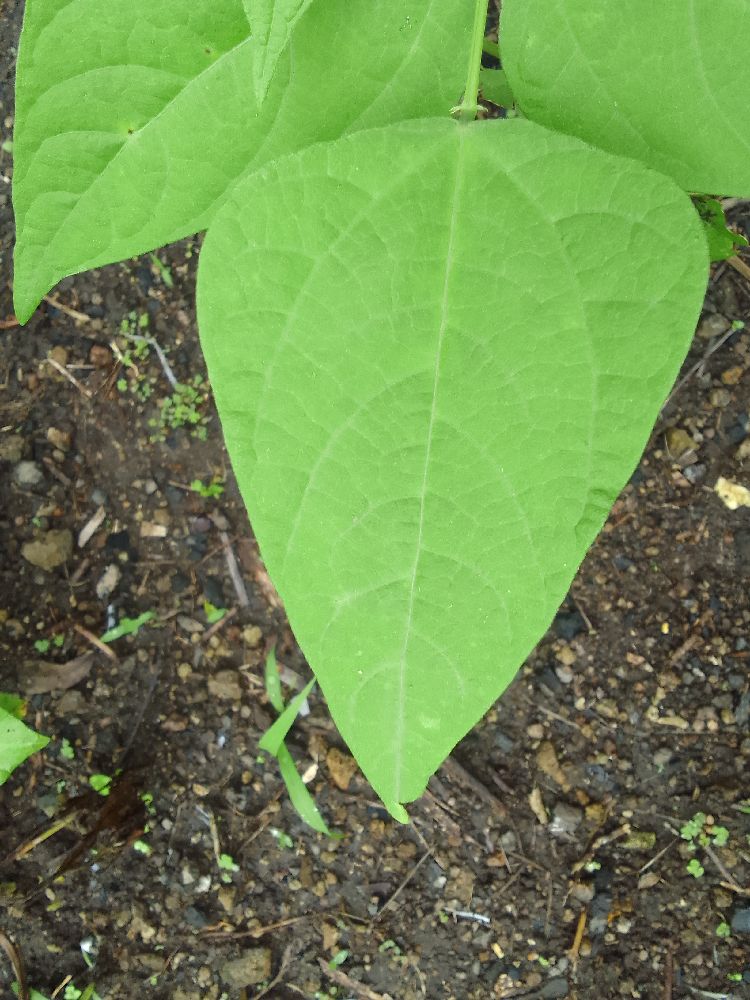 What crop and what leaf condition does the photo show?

common bean, healthy
